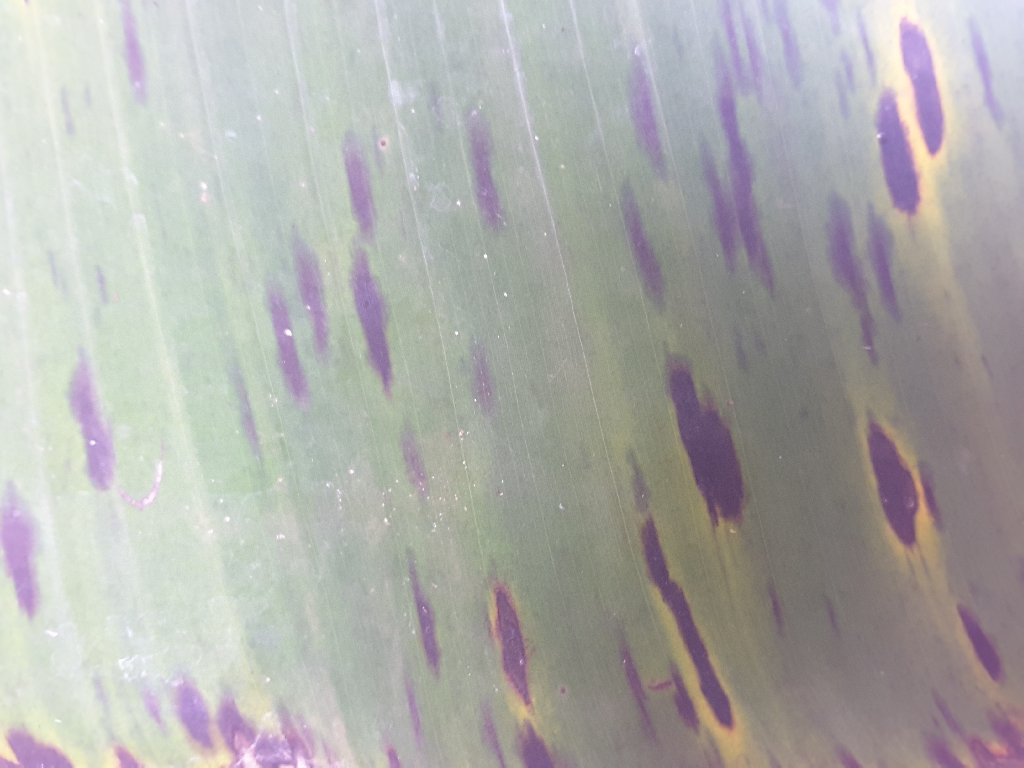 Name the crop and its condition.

banana, healthy
